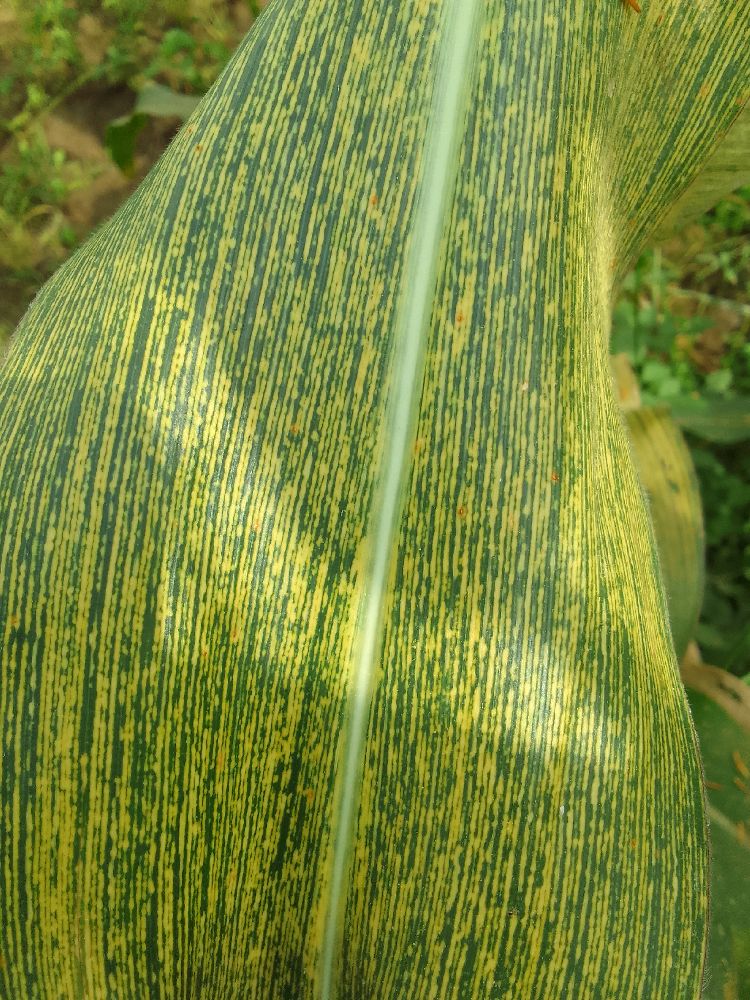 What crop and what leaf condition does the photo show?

maize, maize streak virus
